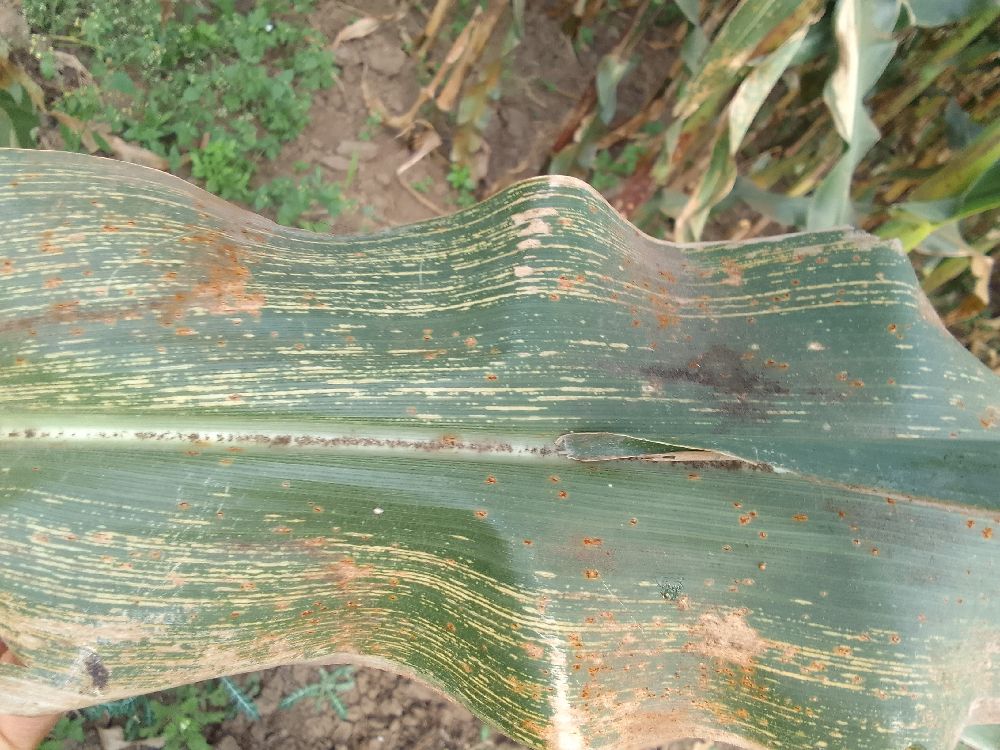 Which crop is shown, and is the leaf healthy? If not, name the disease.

maize, maize streak virus
